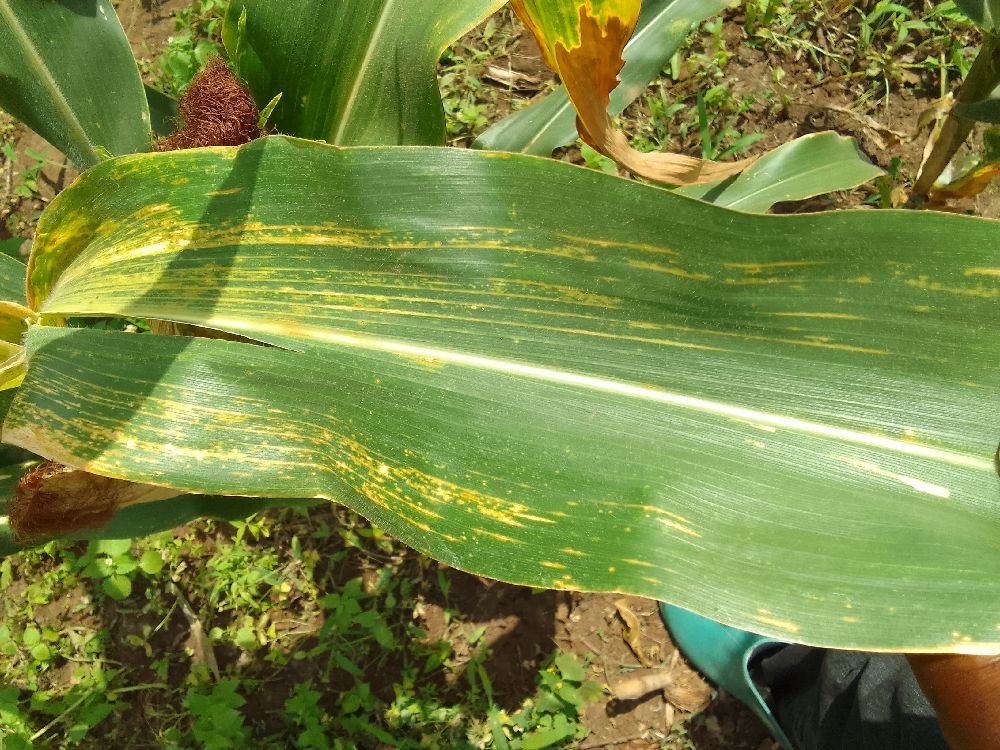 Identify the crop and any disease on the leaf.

maize, maize lethal necrosis
